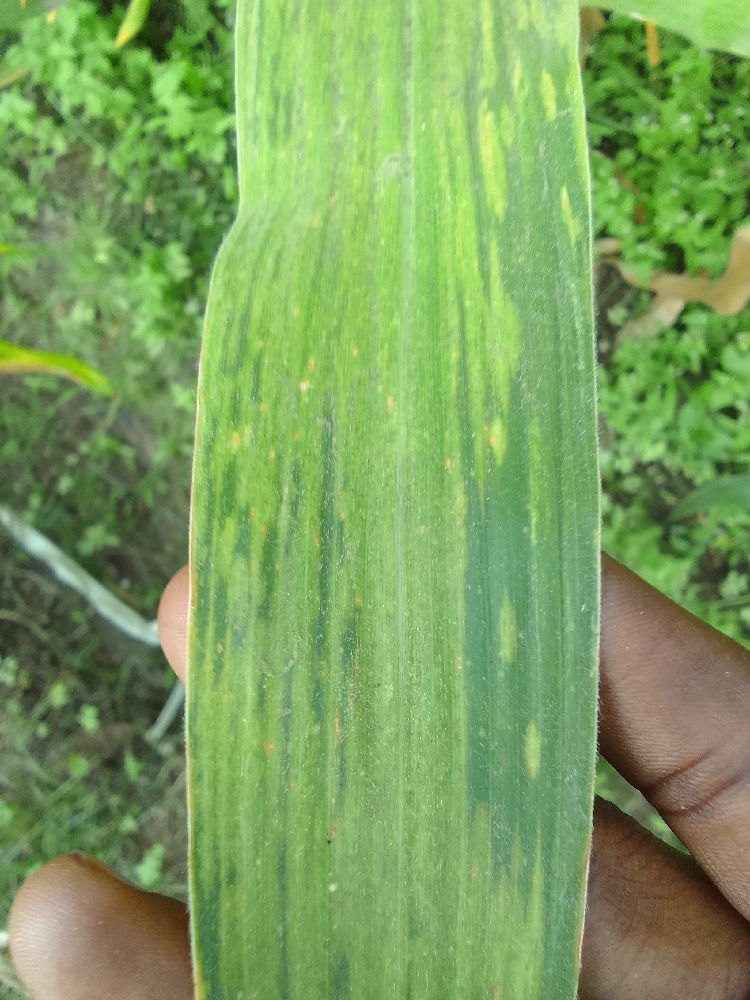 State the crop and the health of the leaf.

maize, maize lethal necrosis
